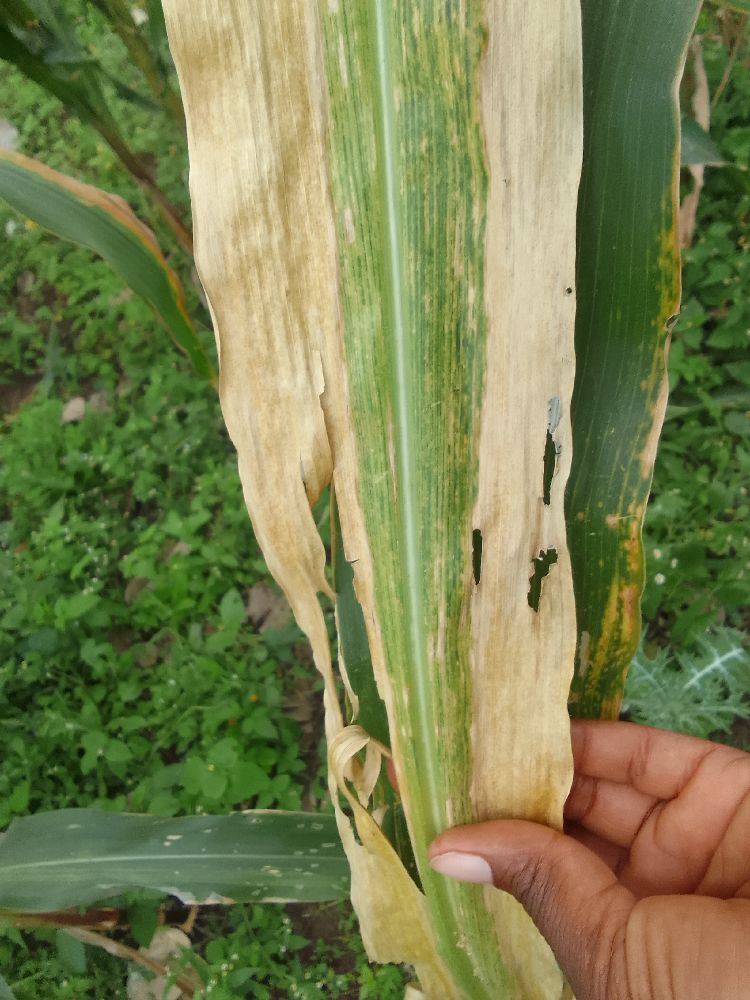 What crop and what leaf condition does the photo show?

maize, maize lethal necrosis
